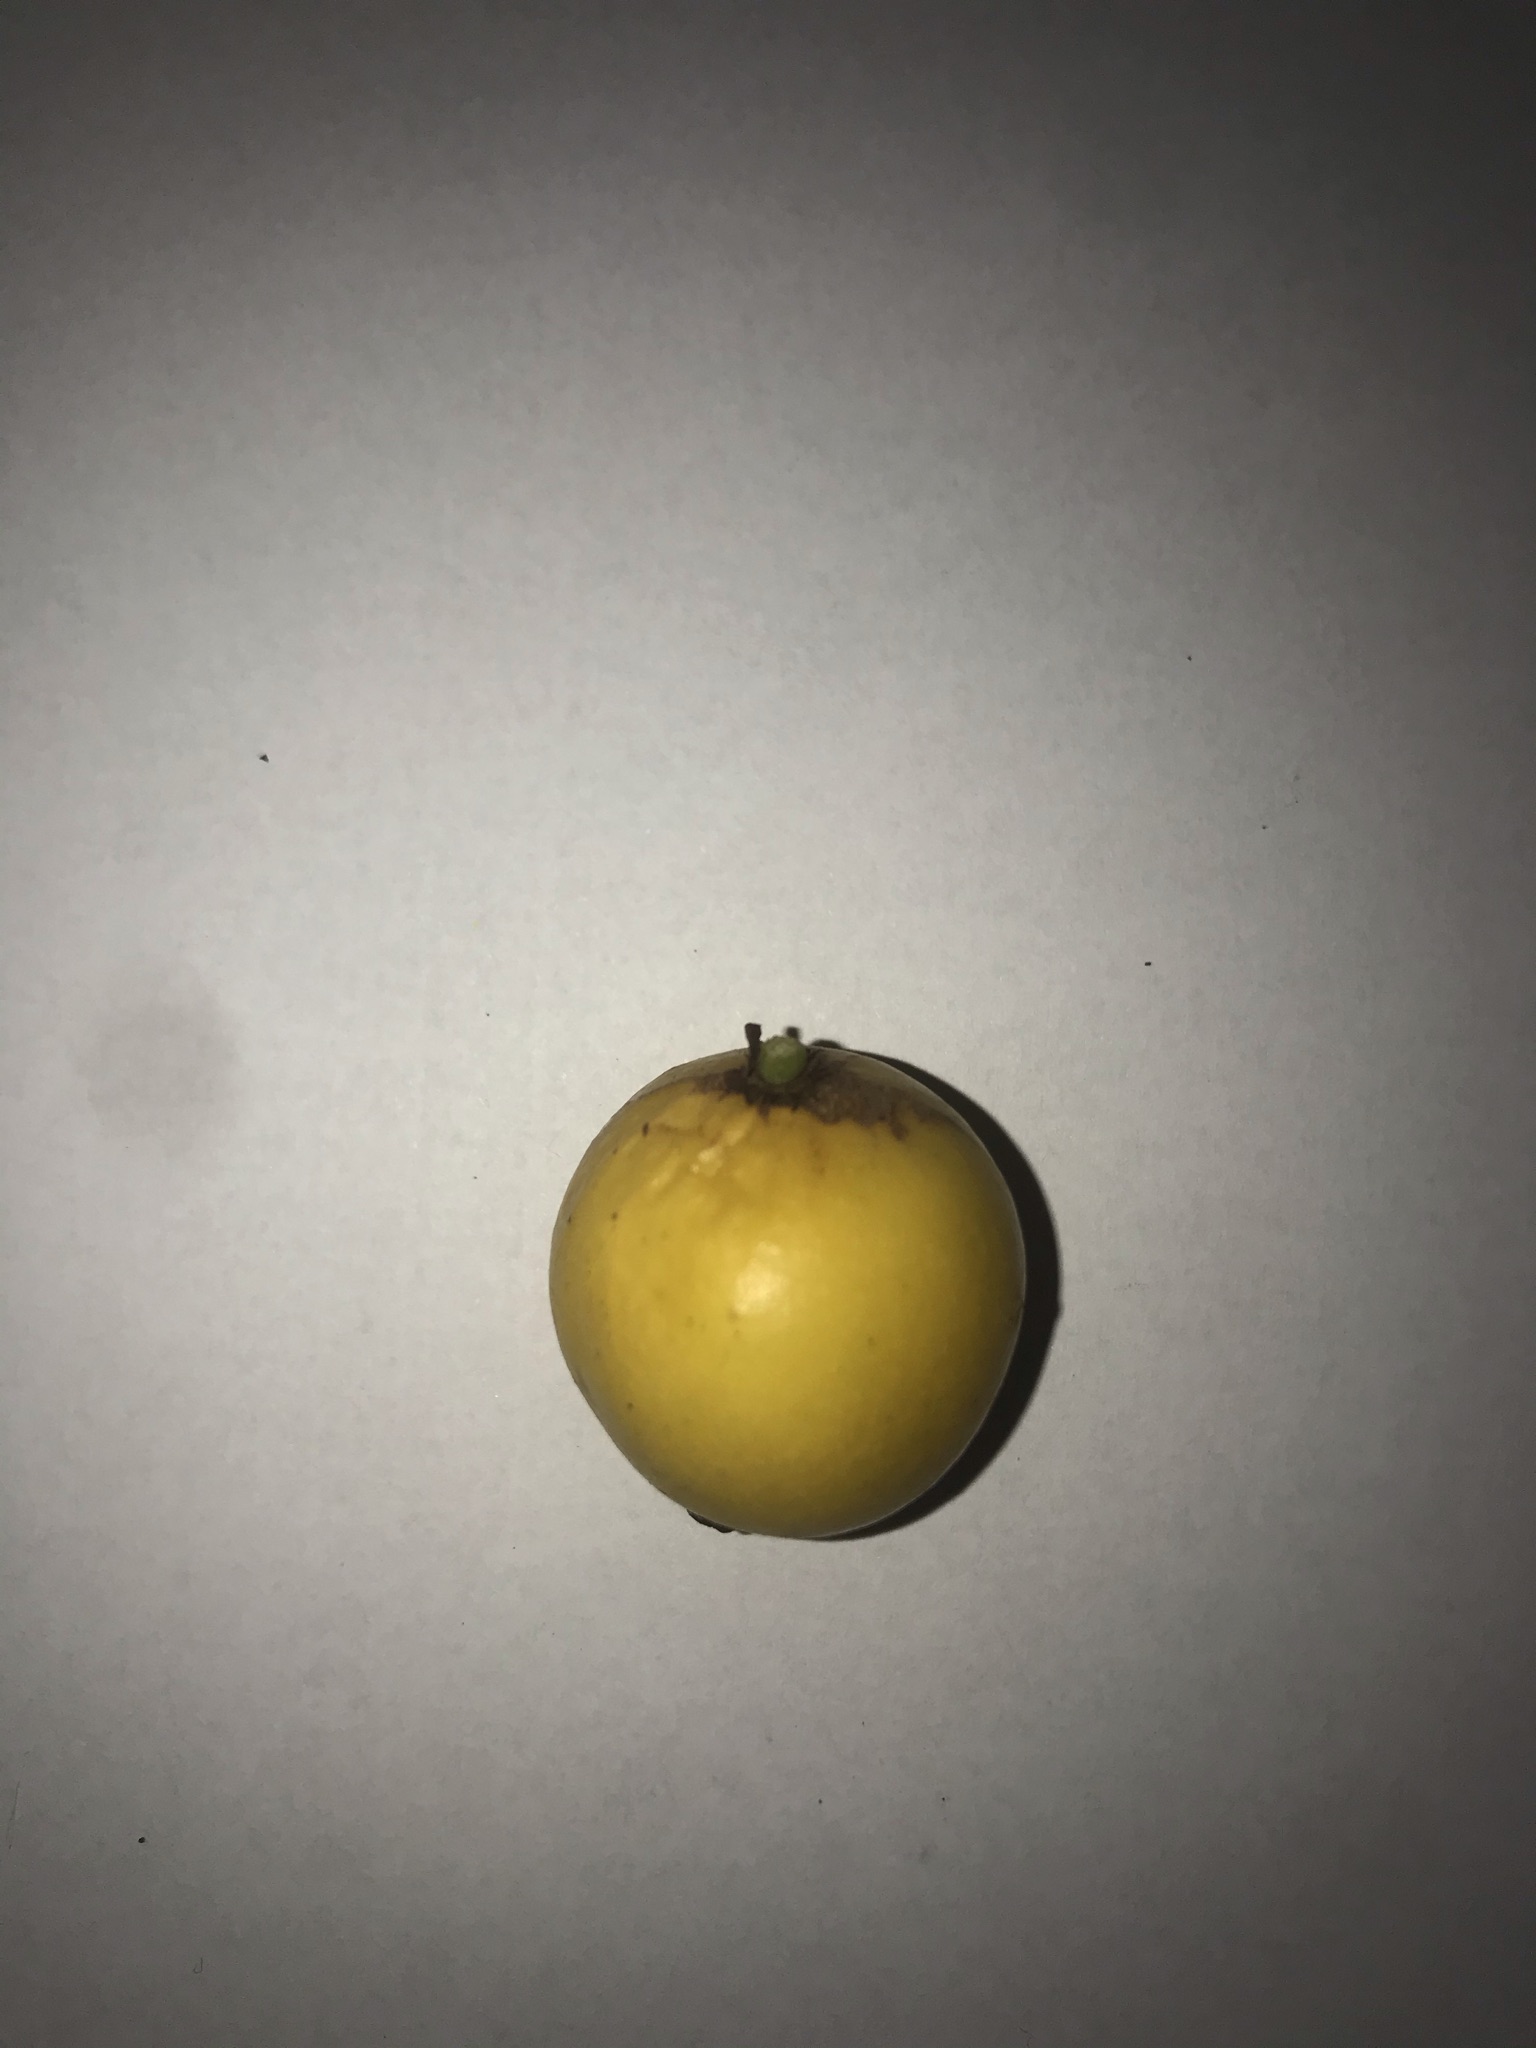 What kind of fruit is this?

abiu
